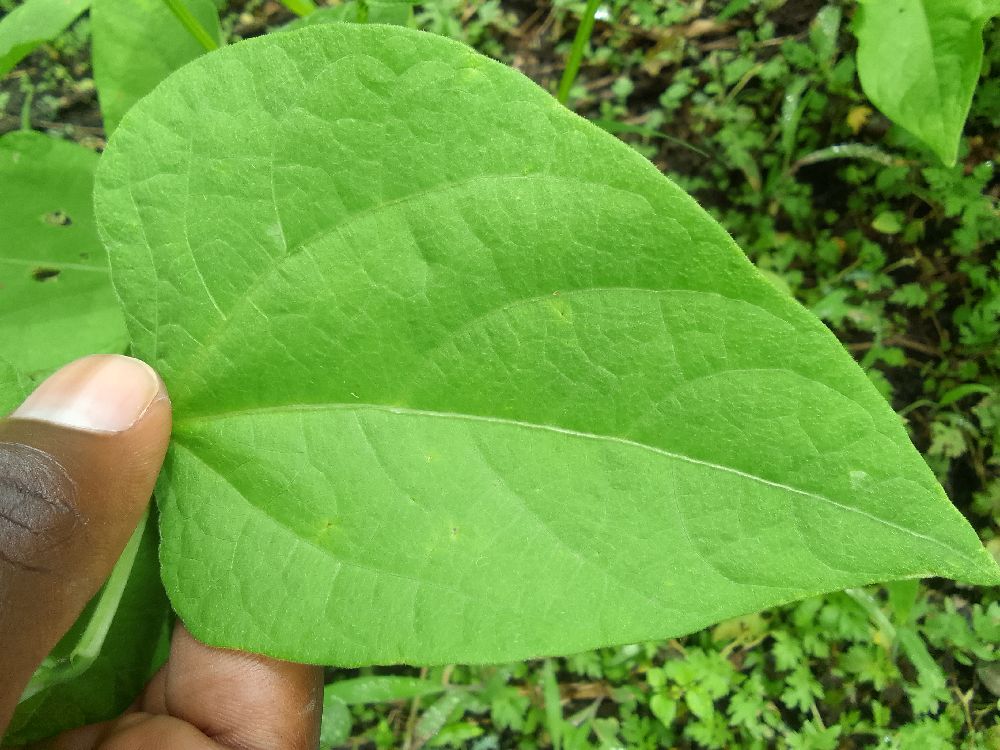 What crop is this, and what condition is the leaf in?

common bean, healthy
